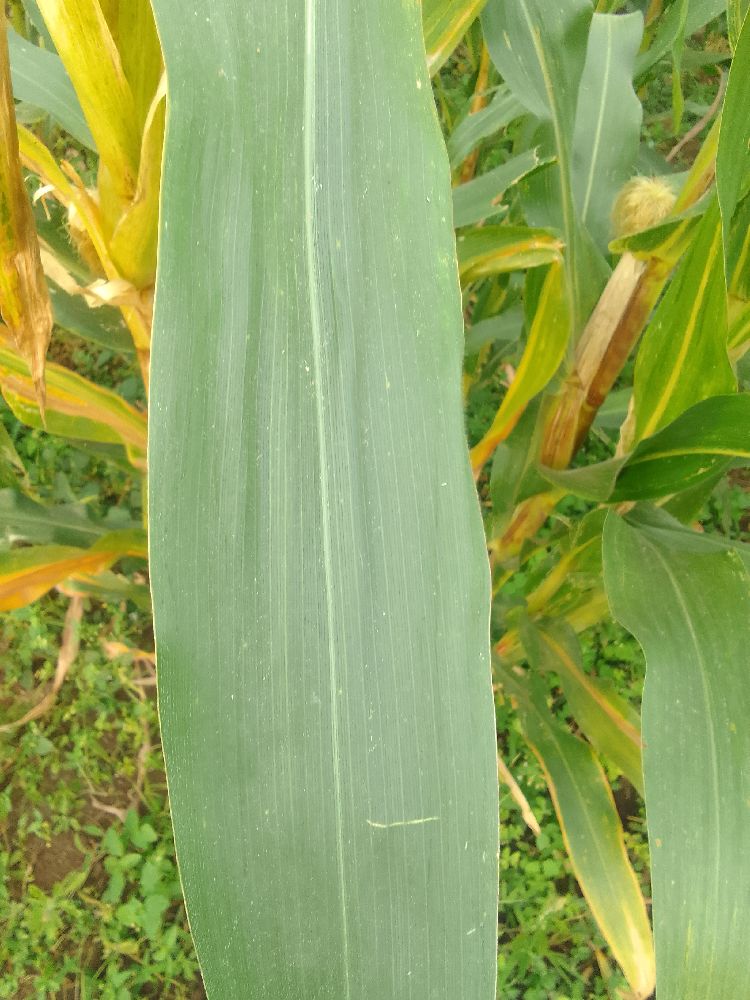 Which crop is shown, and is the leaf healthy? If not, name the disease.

maize, healthy
